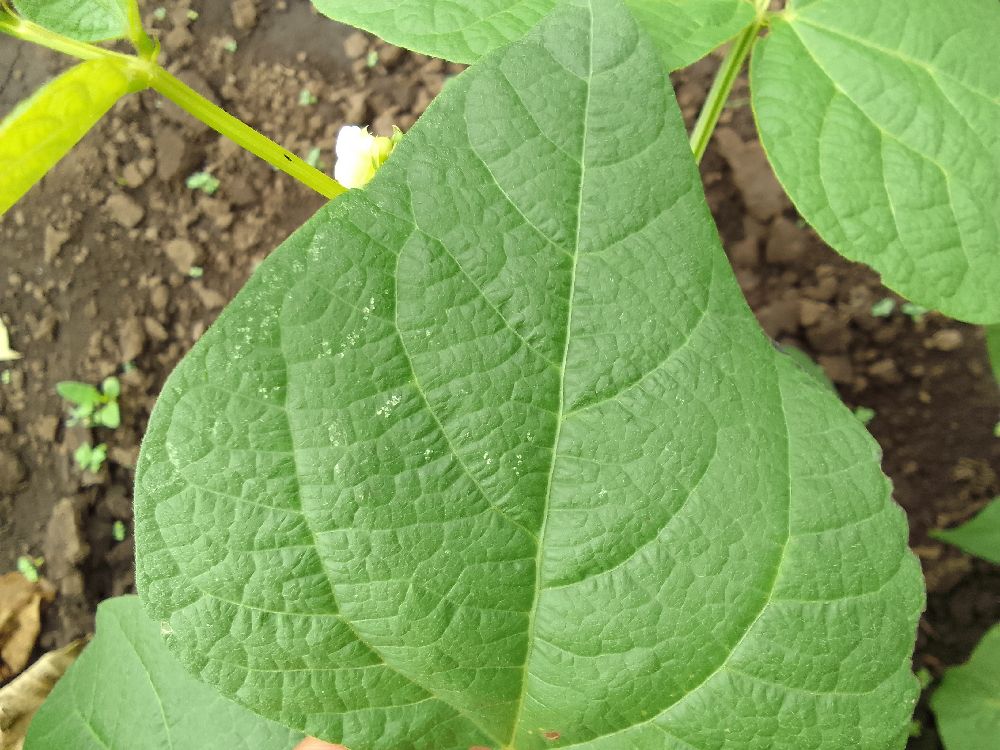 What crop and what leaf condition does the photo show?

common bean, healthy
